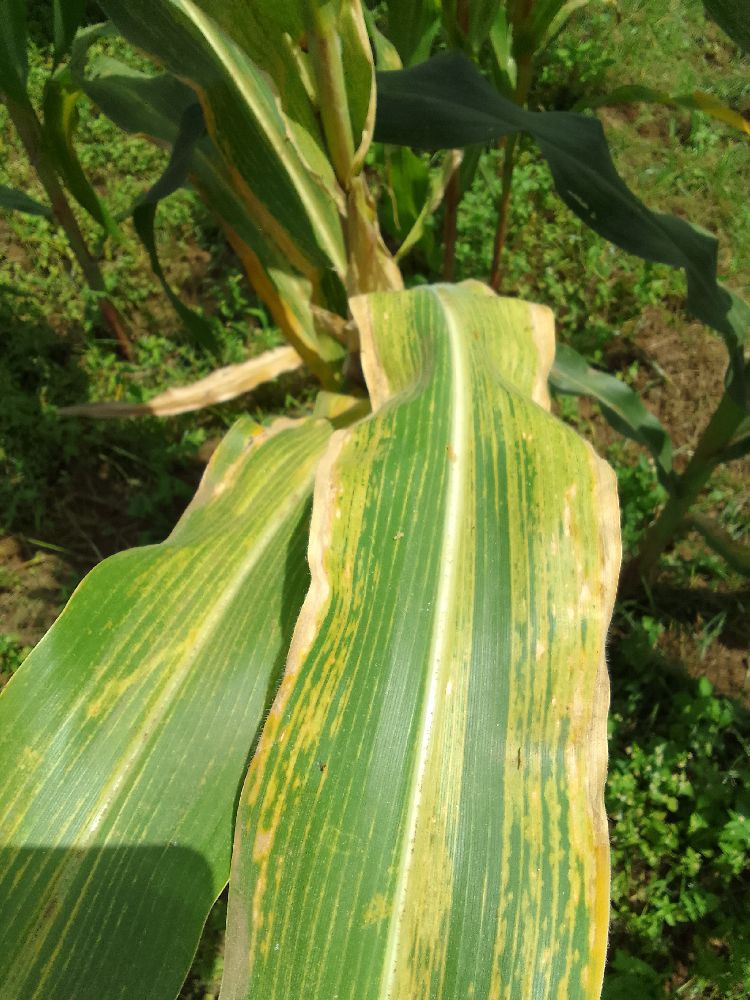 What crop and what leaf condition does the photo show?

maize, maize lethal necrosis
